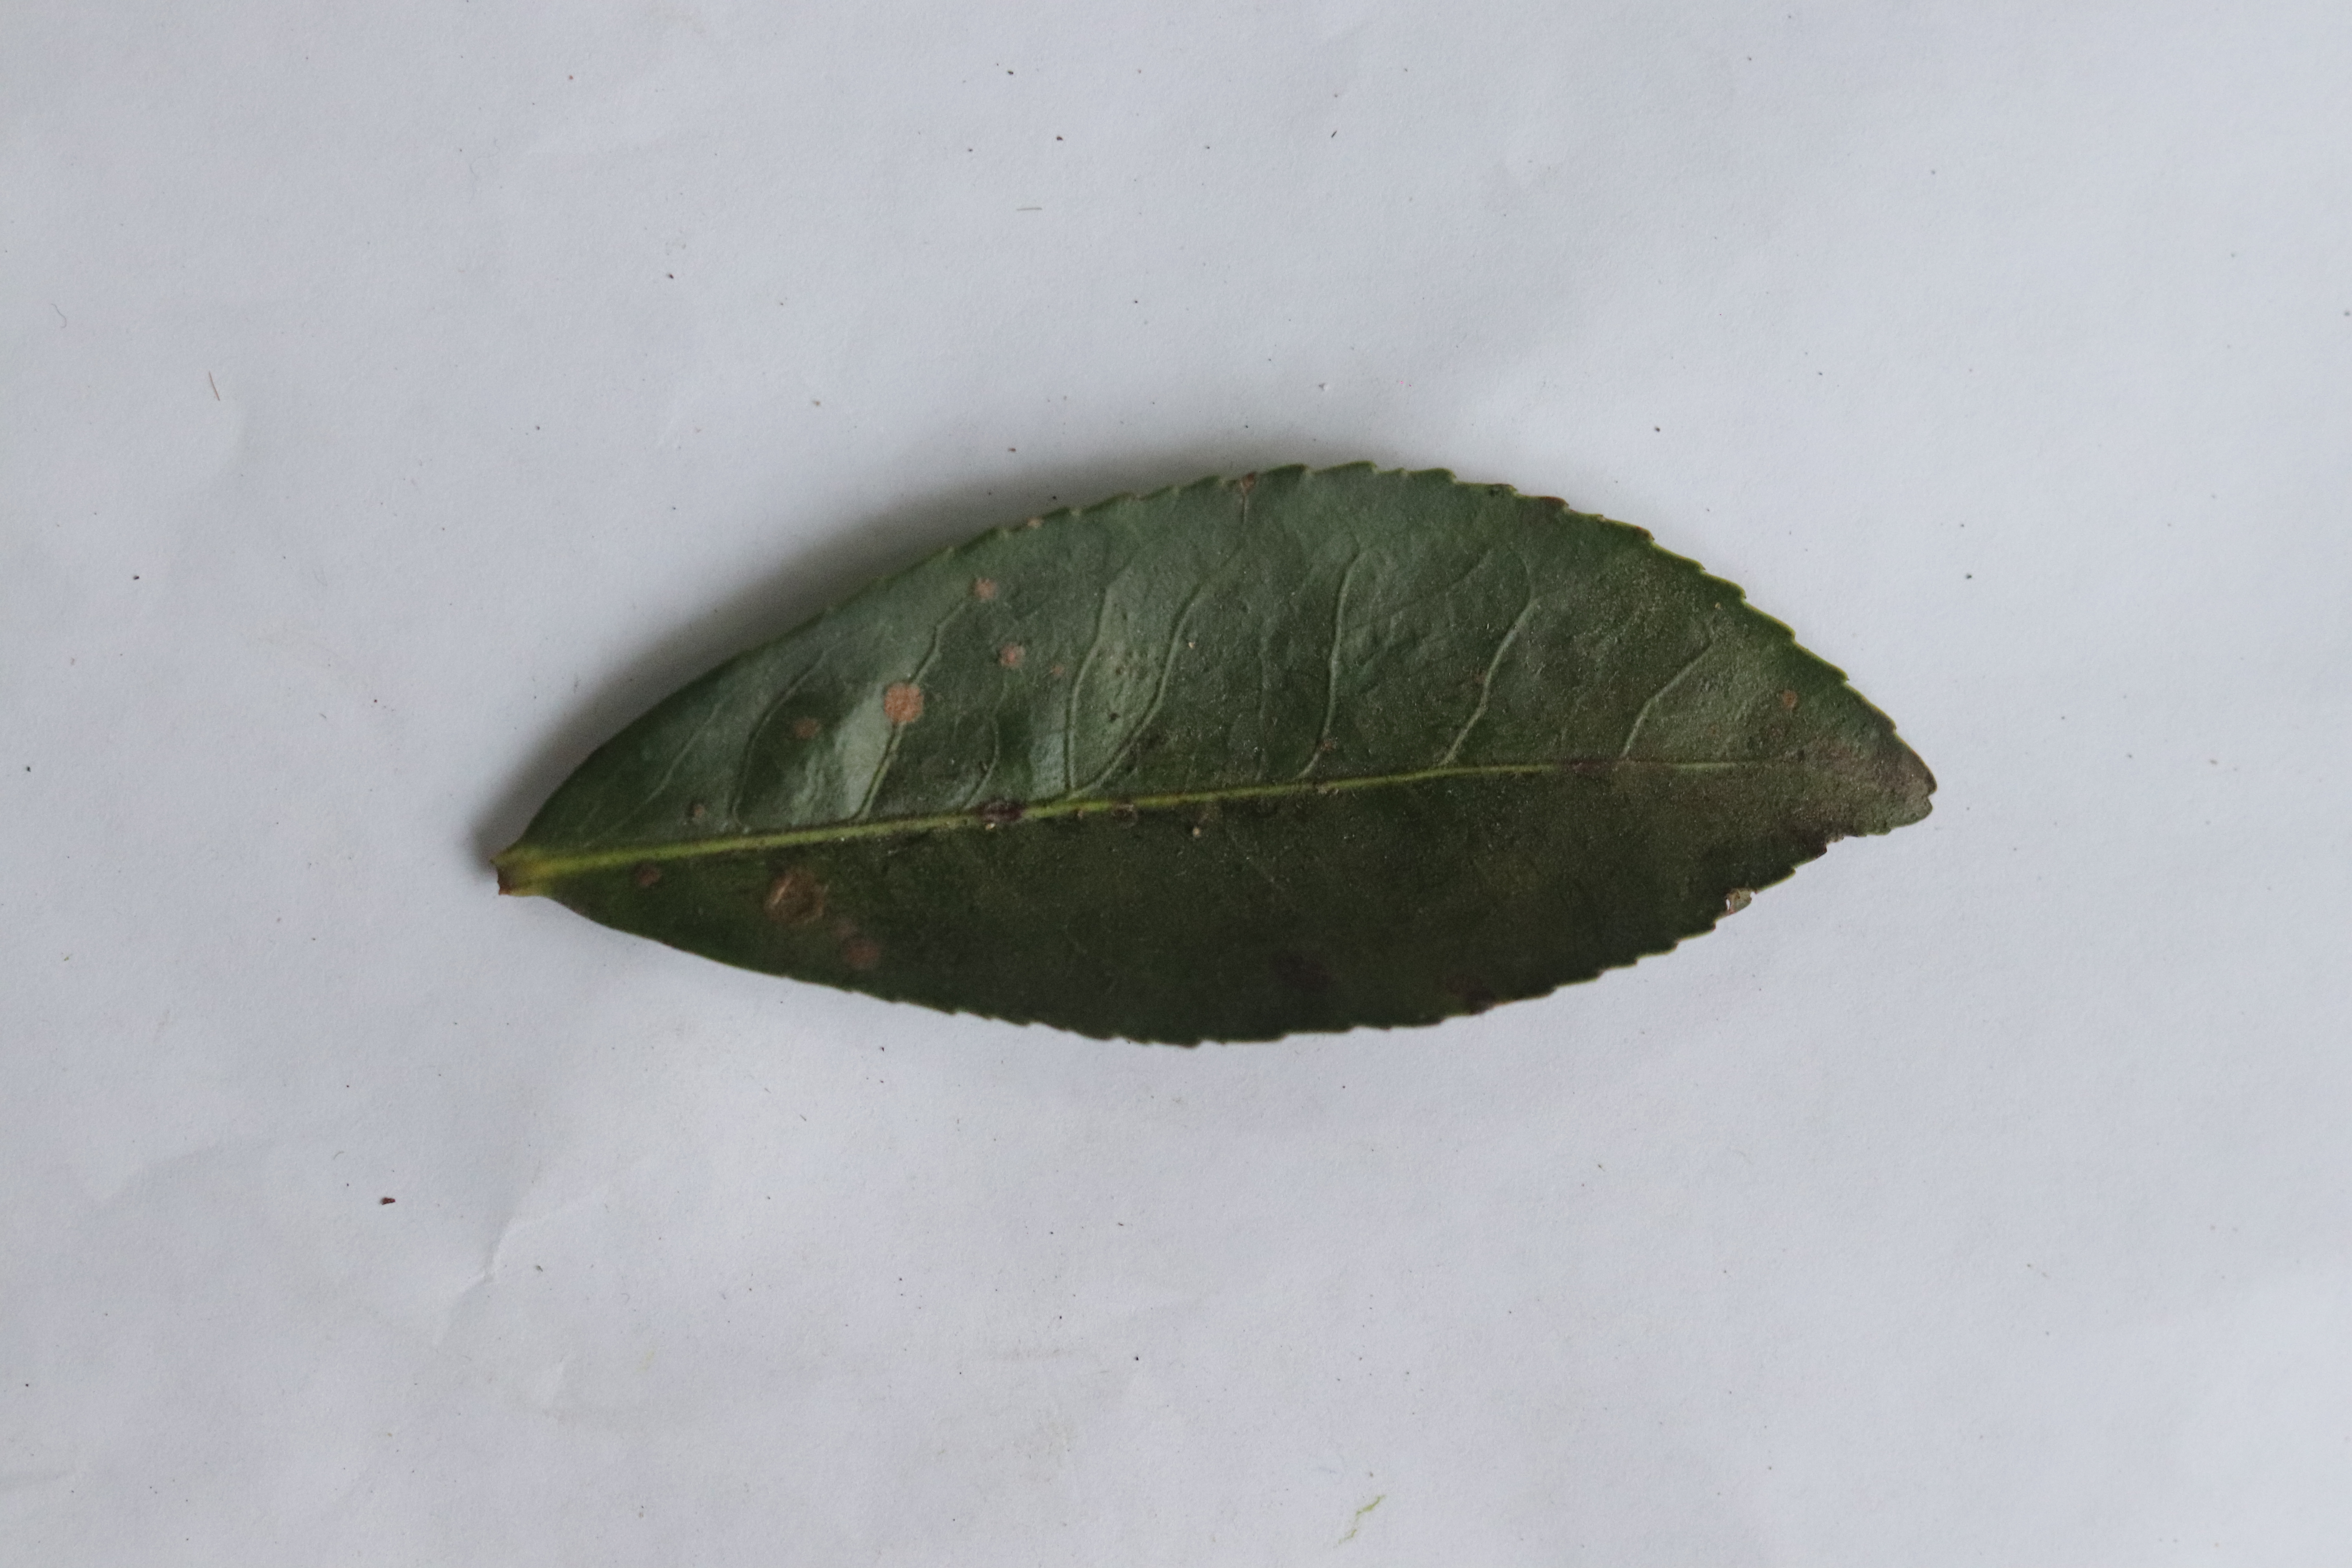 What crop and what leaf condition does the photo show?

tea, algal leaf
